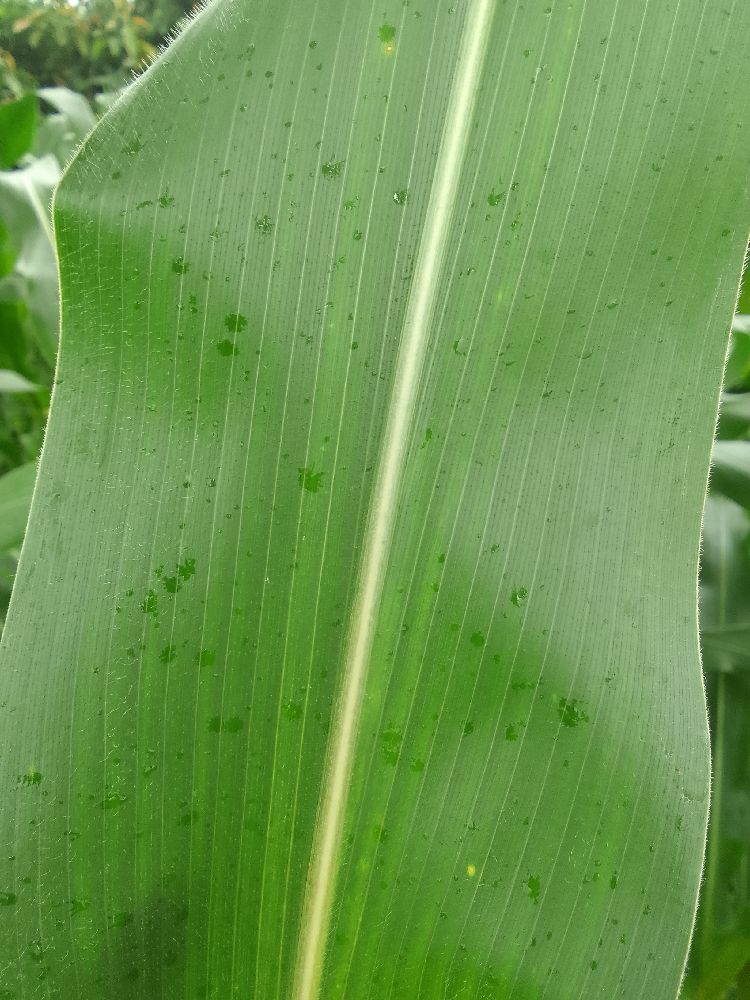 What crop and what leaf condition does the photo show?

maize, healthy
